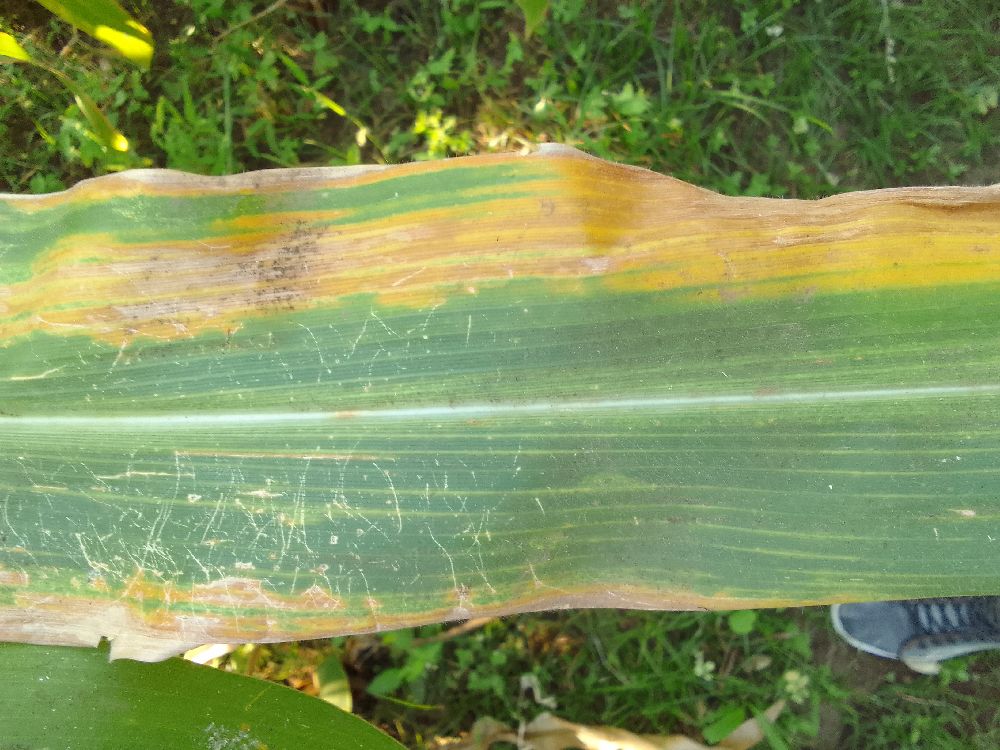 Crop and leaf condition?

maize, maize lethal necrosis
